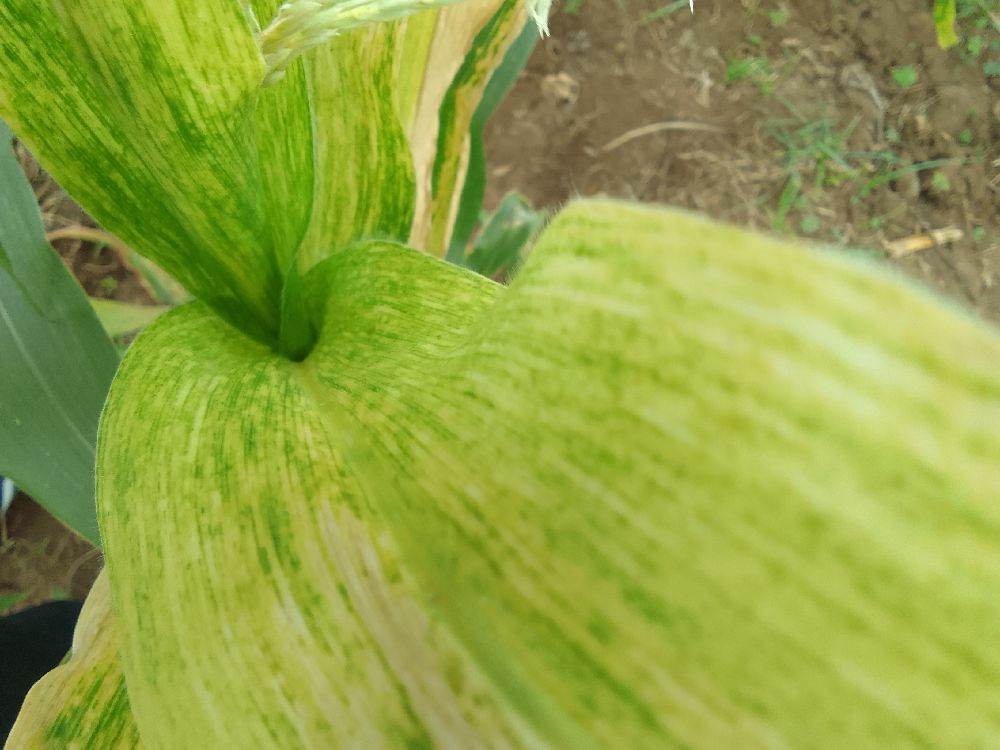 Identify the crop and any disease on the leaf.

maize, maize lethal necrosis
